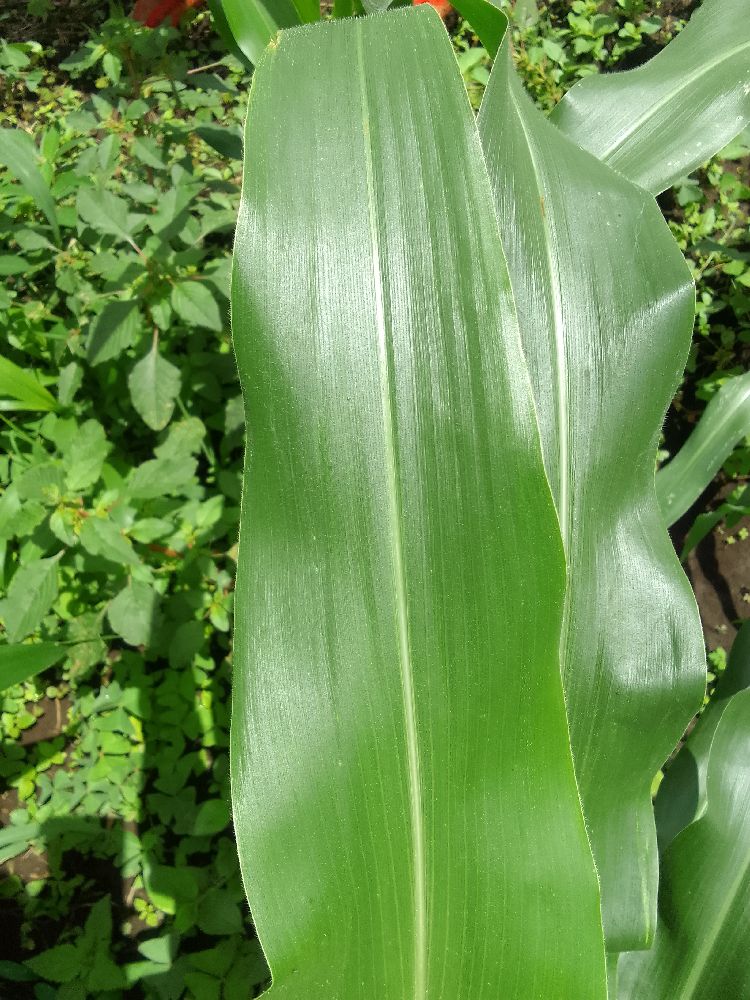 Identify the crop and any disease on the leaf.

maize, healthy
